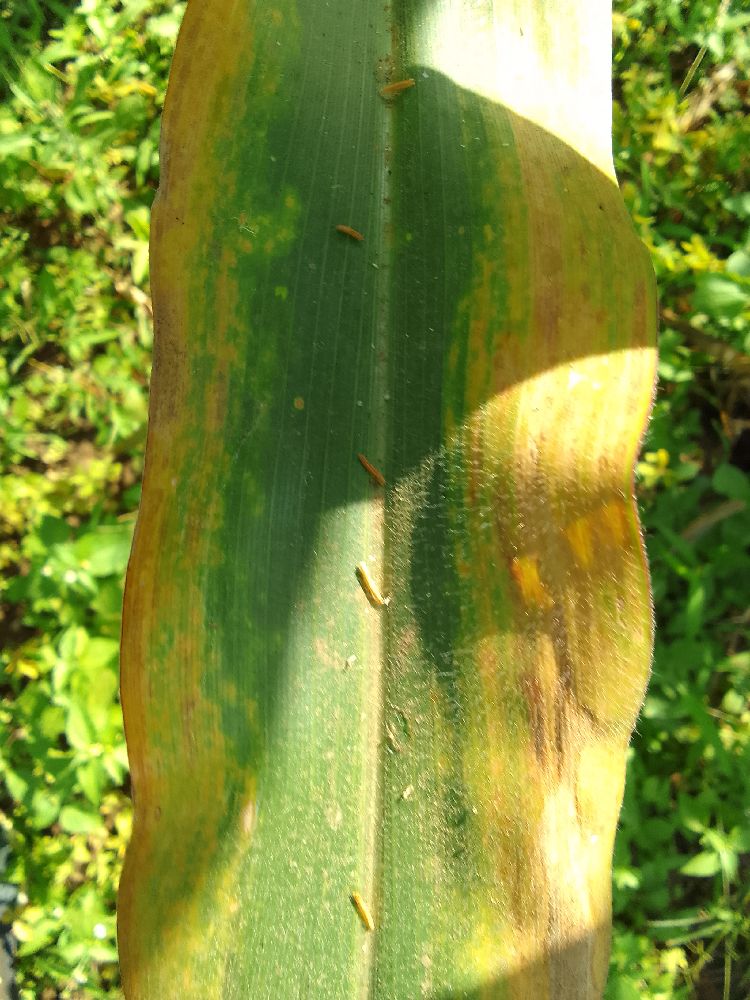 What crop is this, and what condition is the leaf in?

maize, maize lethal necrosis
